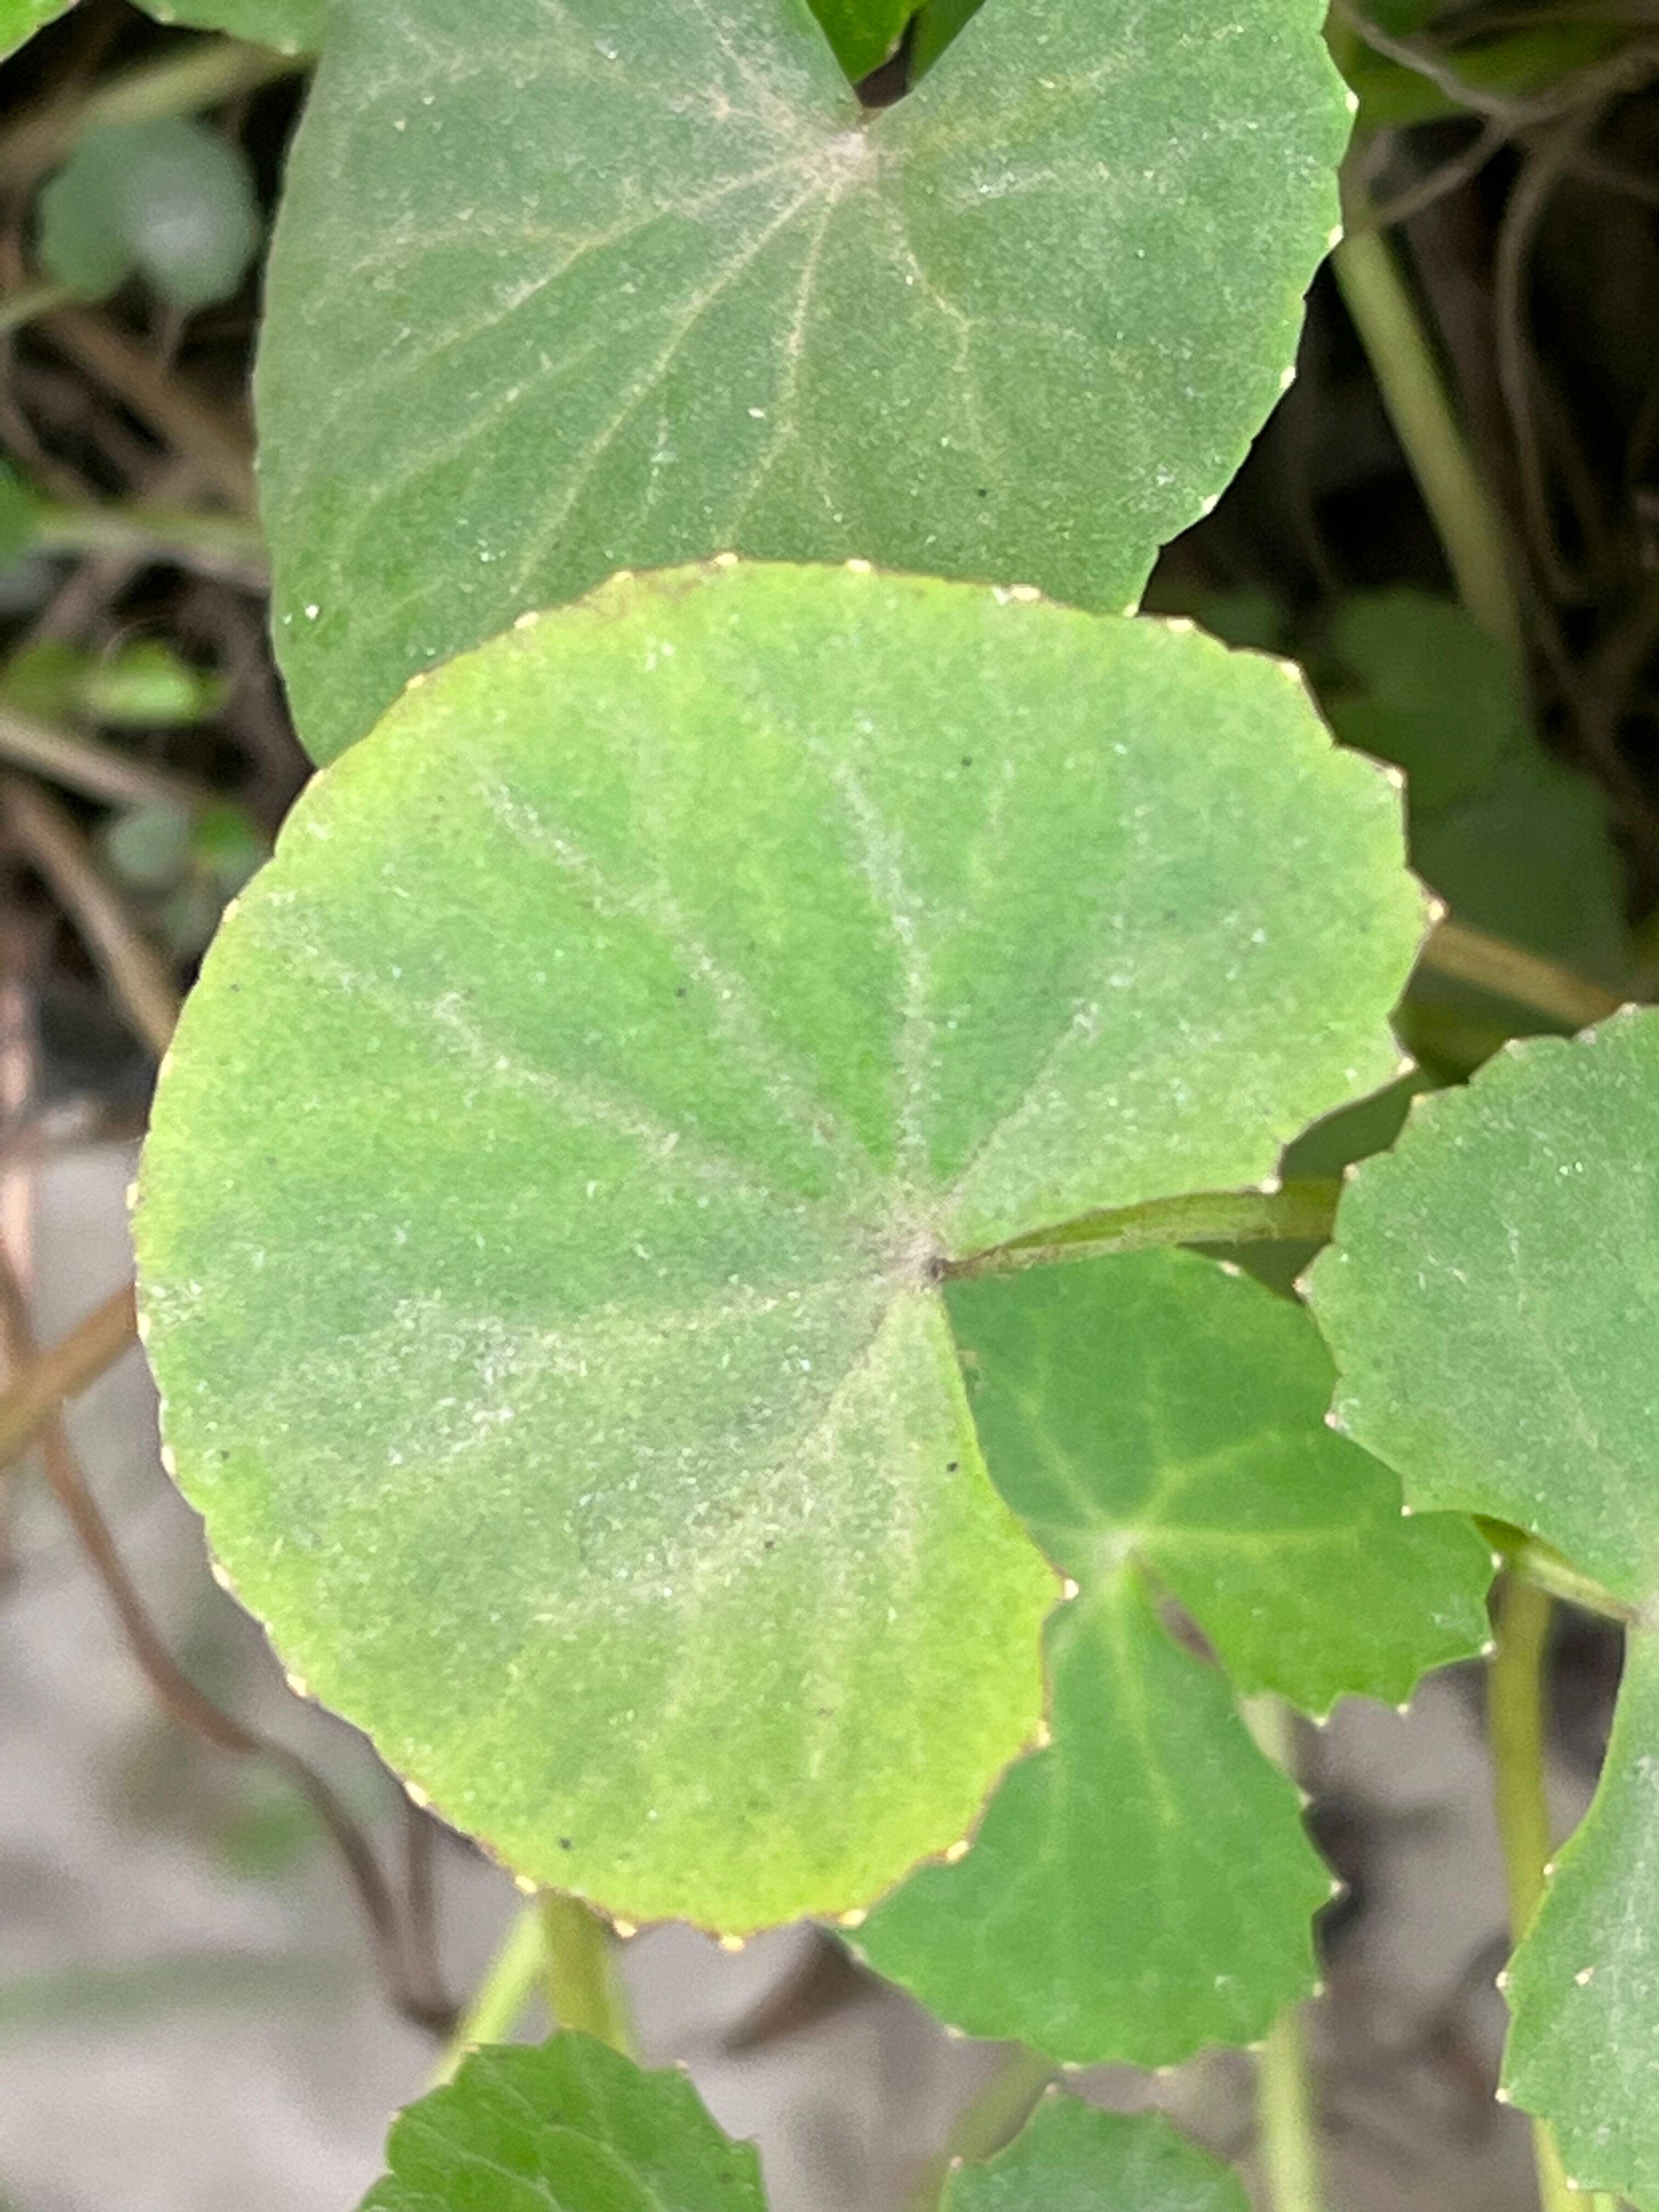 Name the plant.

thankuni
